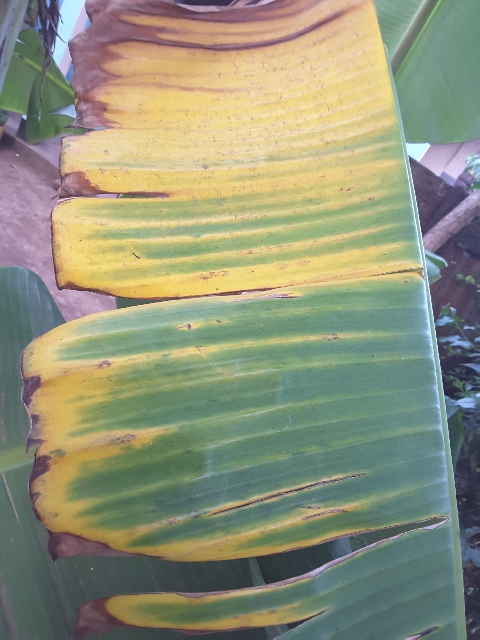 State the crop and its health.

banana, fusarium wilt race 1
